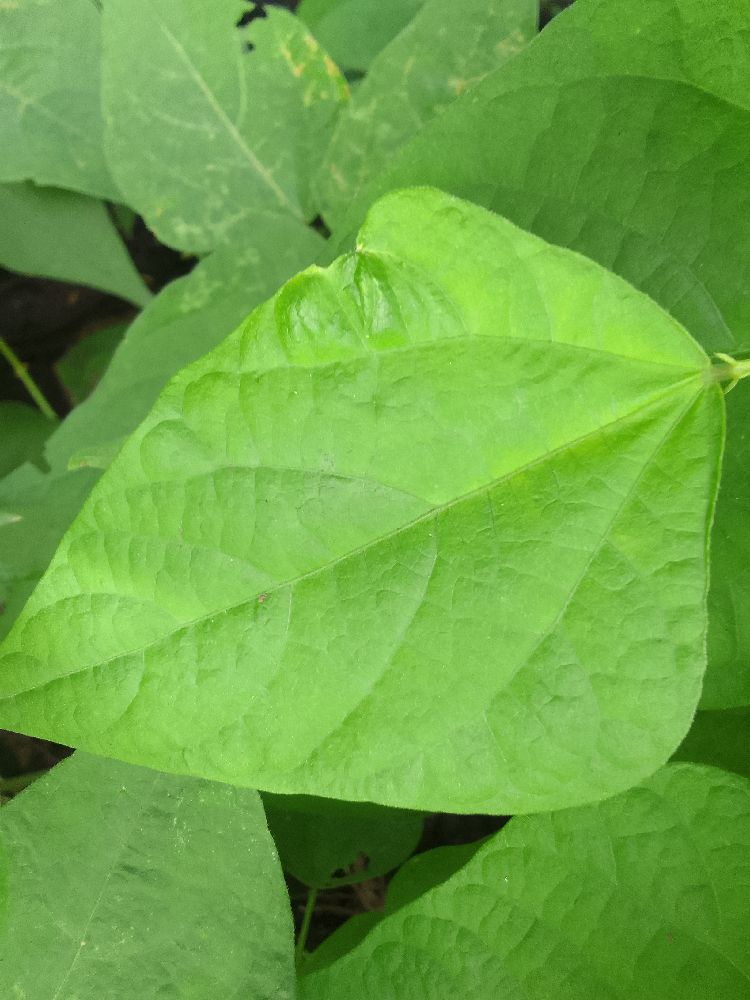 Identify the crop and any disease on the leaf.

common bean, healthy
